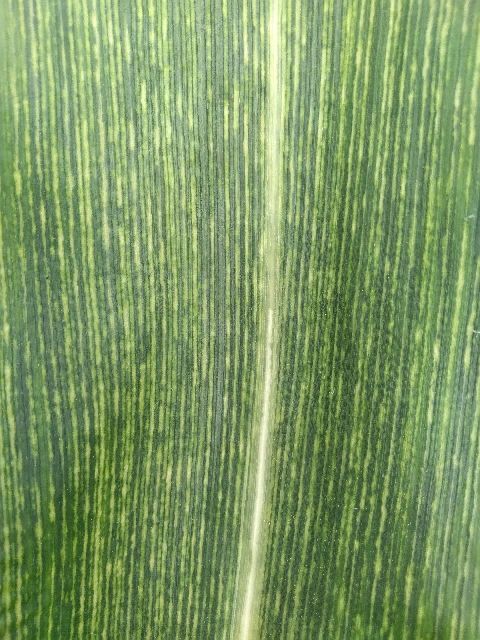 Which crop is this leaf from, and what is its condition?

maize, maize streak virus
